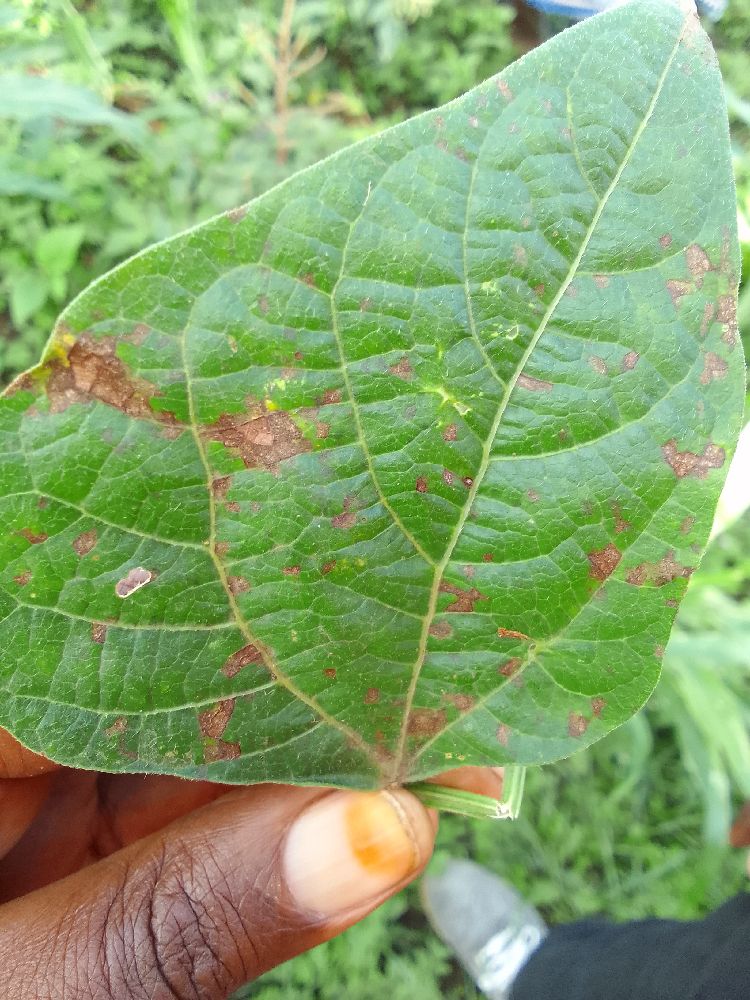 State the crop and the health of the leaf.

common bean, bean rust
